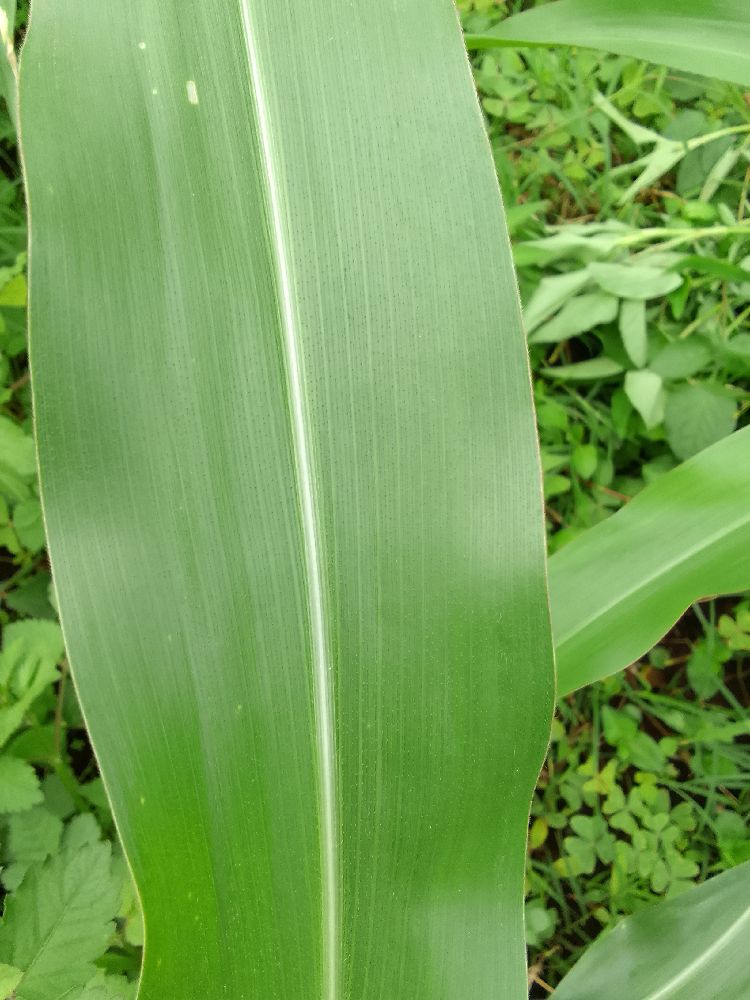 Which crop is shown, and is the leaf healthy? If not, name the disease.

maize, healthy
